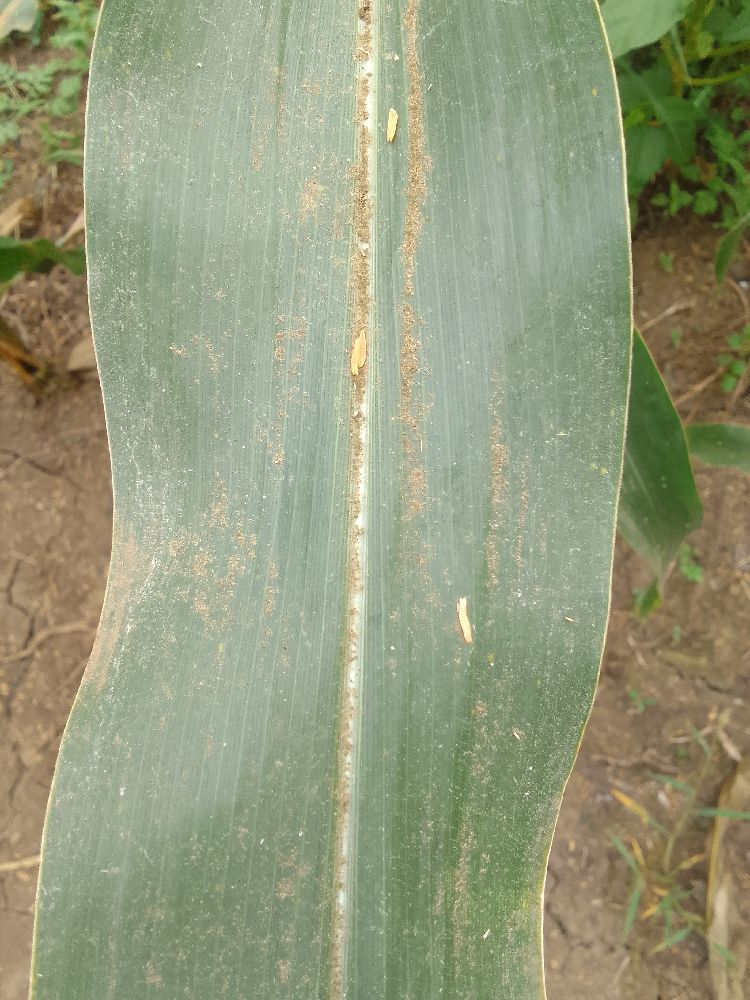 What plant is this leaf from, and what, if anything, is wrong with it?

maize, healthy
